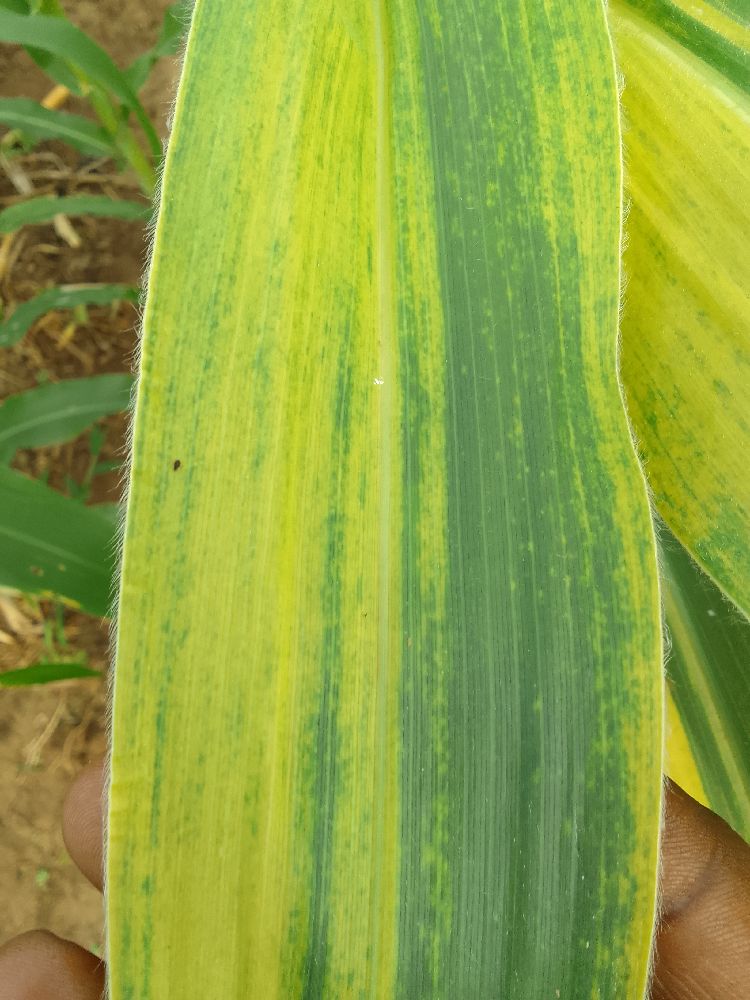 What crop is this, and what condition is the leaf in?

maize, maize lethal necrosis
